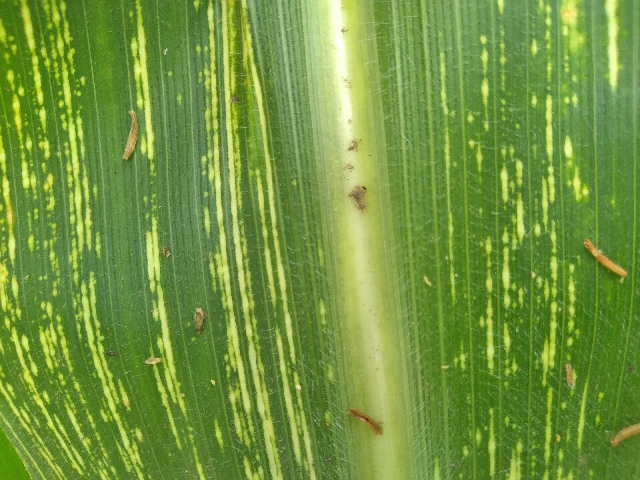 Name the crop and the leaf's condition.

maize, maize streak virus
